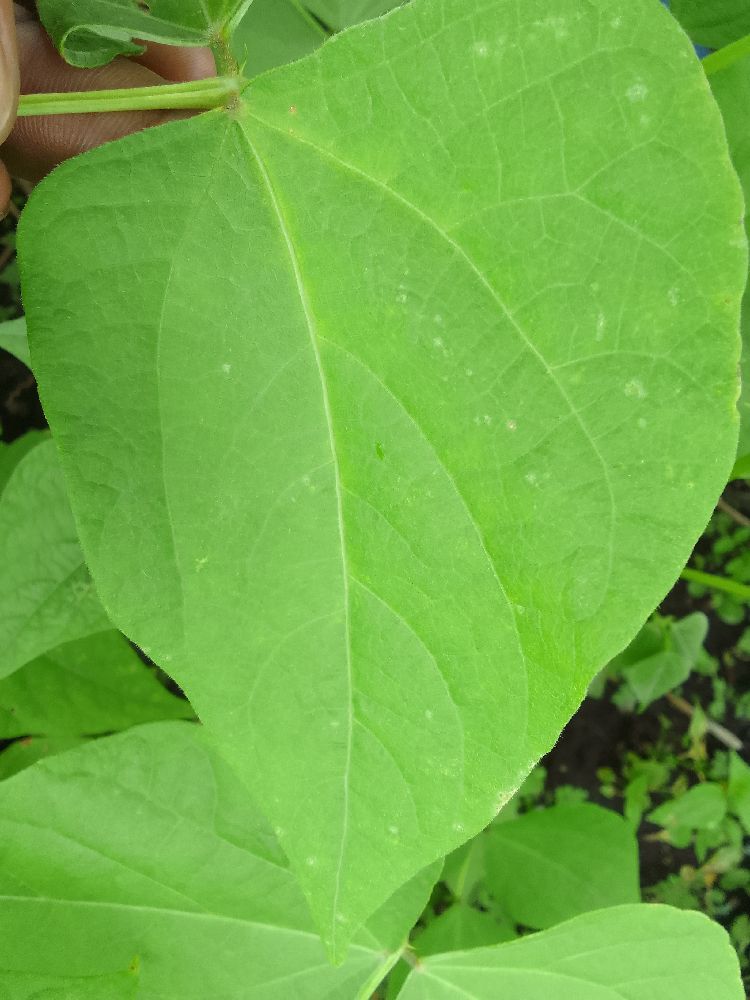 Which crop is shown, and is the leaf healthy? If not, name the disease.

common bean, healthy
